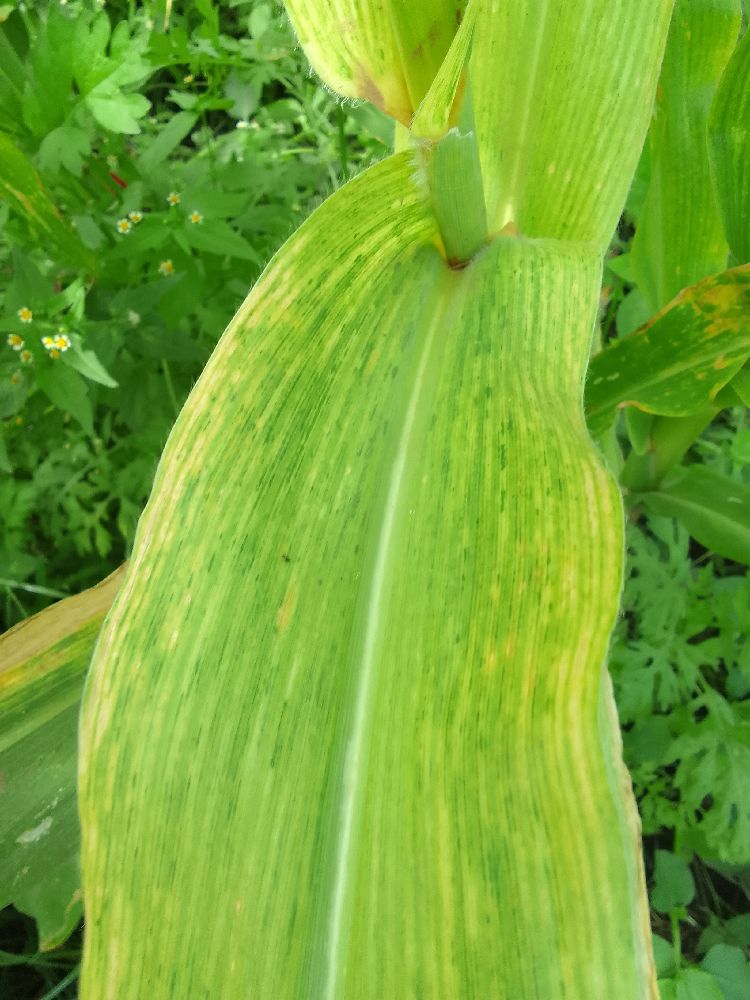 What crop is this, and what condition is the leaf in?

maize, maize lethal necrosis
